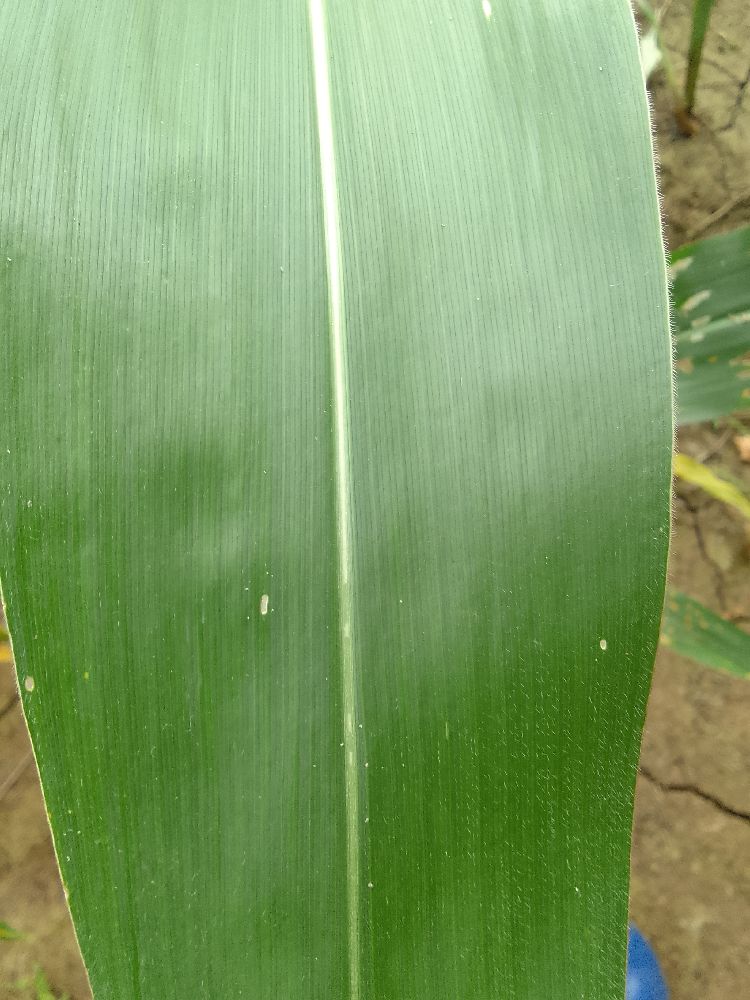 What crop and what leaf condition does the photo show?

maize, healthy
